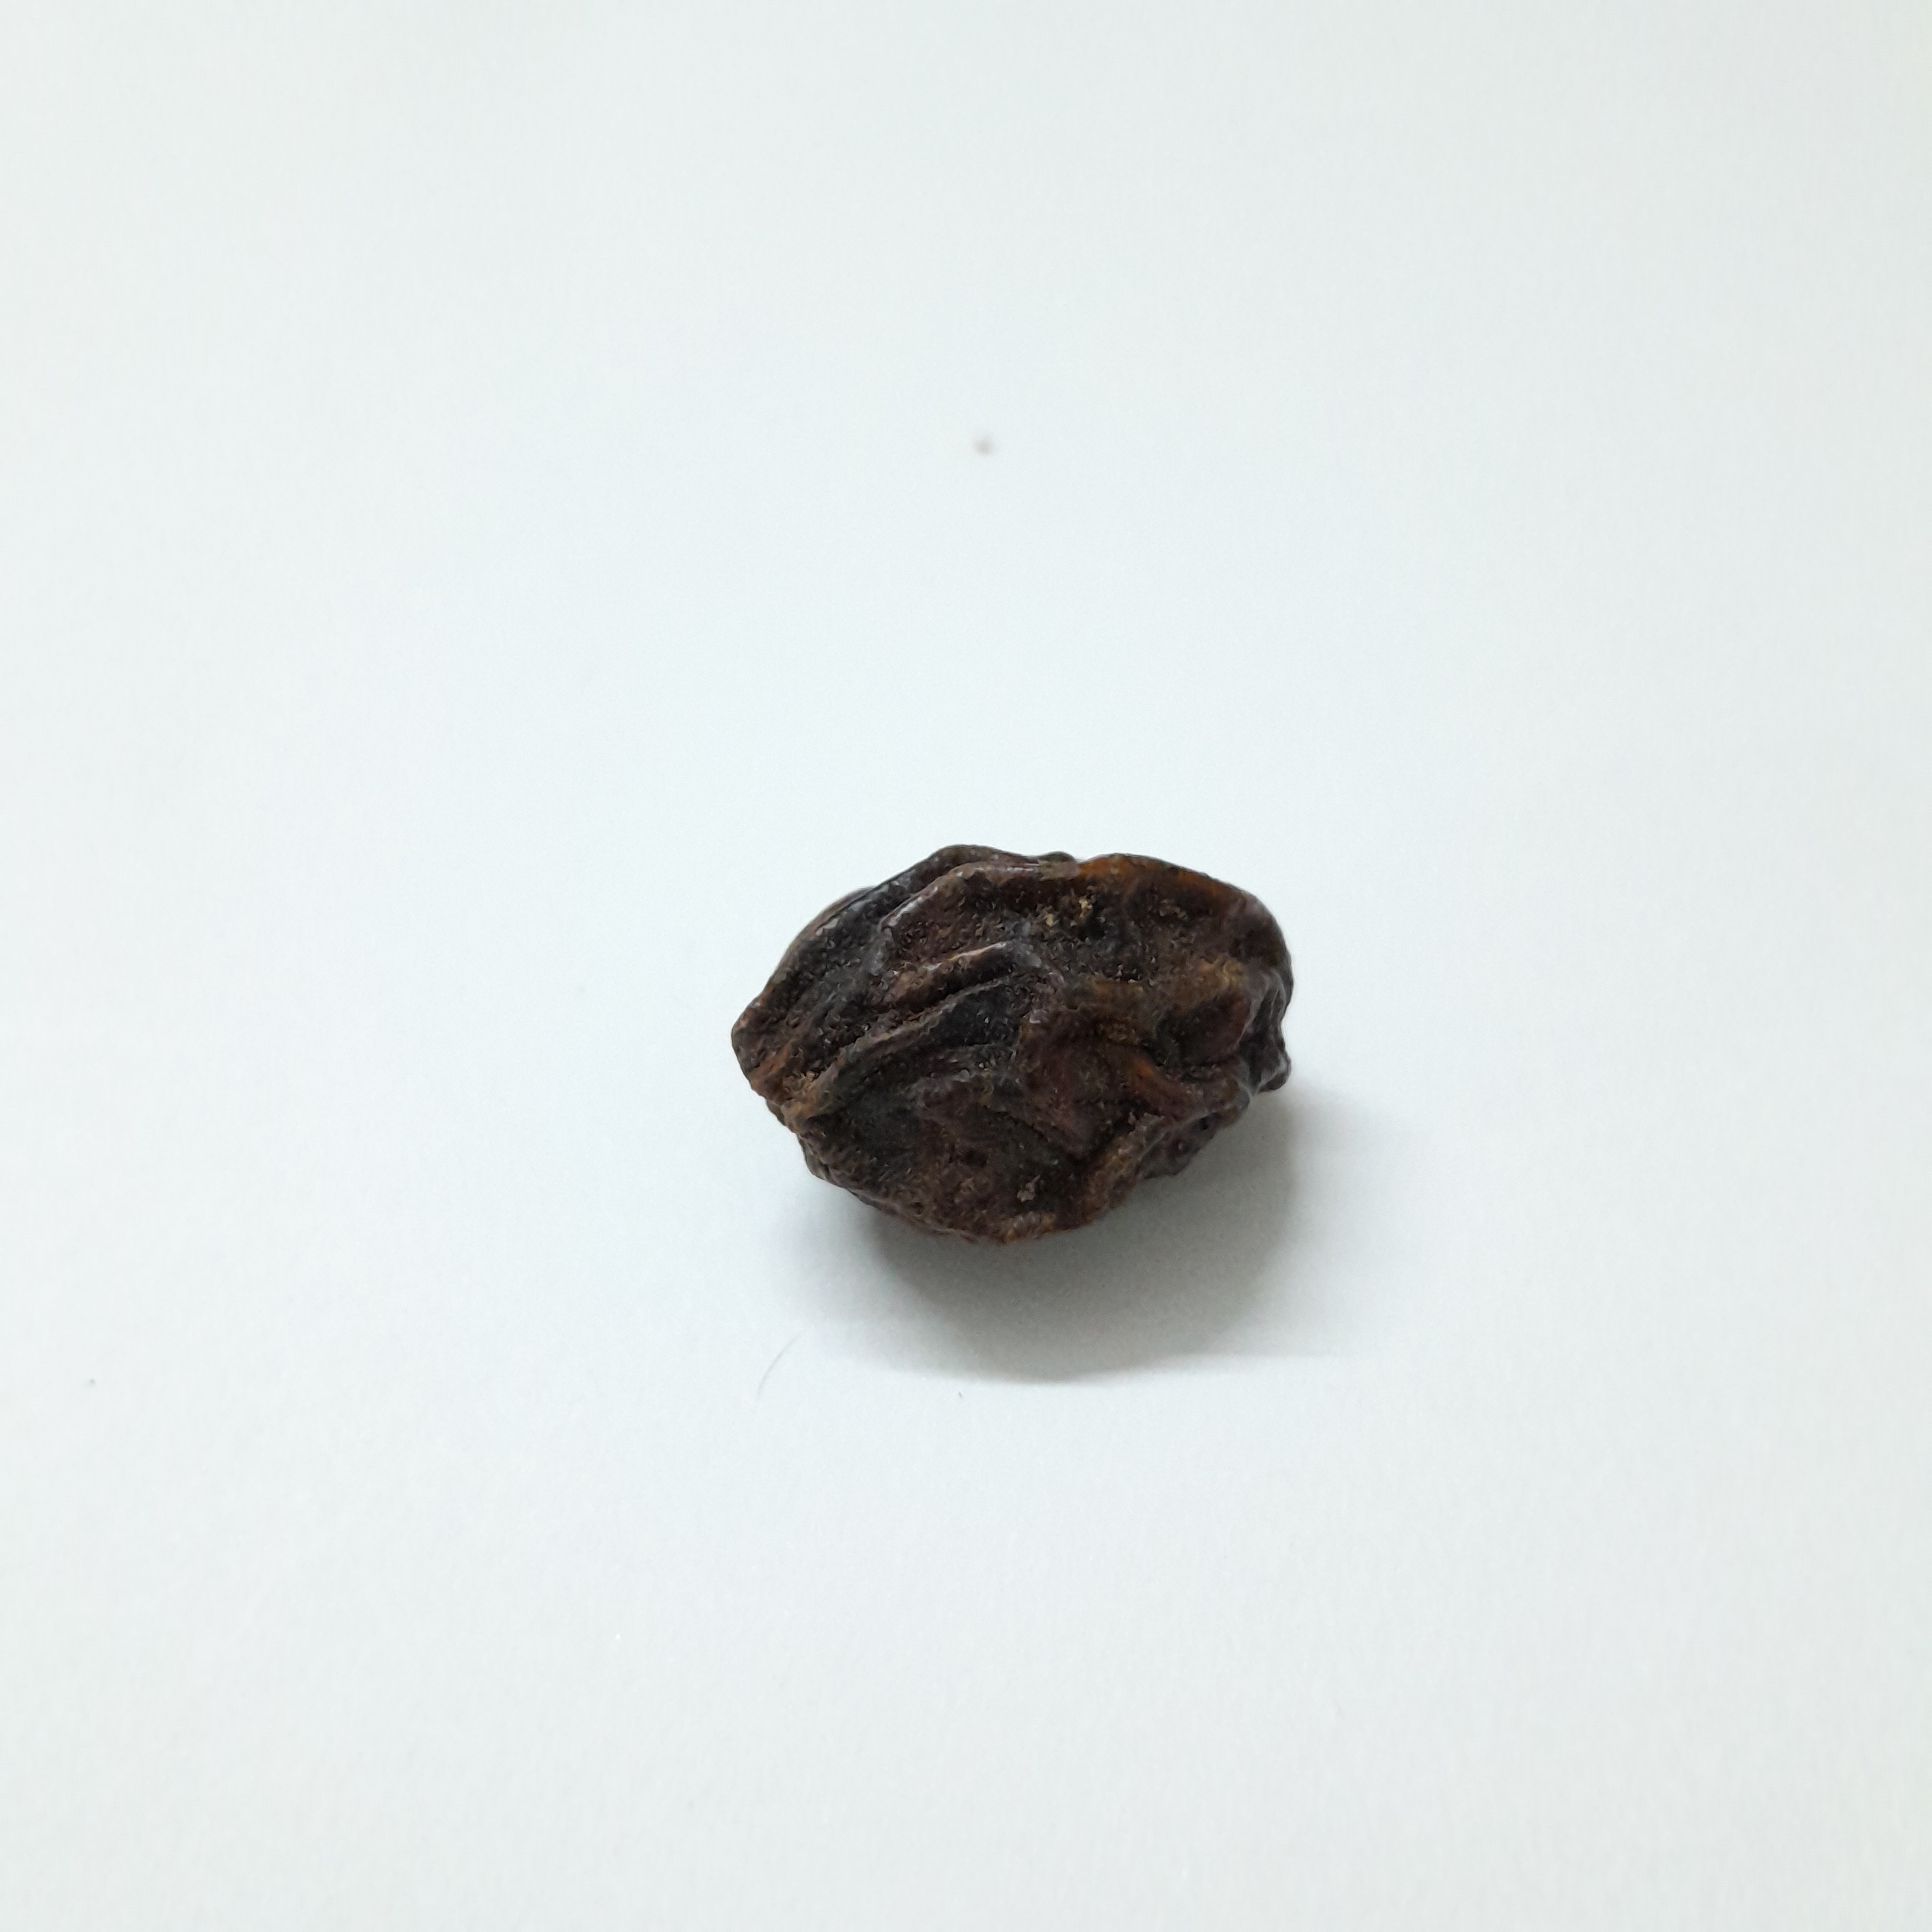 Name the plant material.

kadukharik
